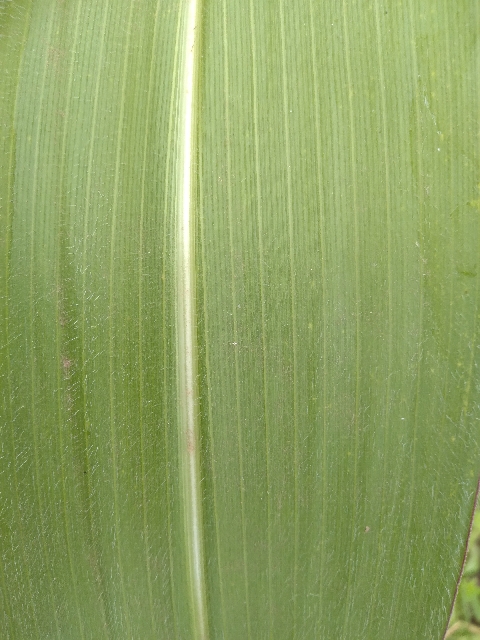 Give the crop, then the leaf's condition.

maize, healthy
